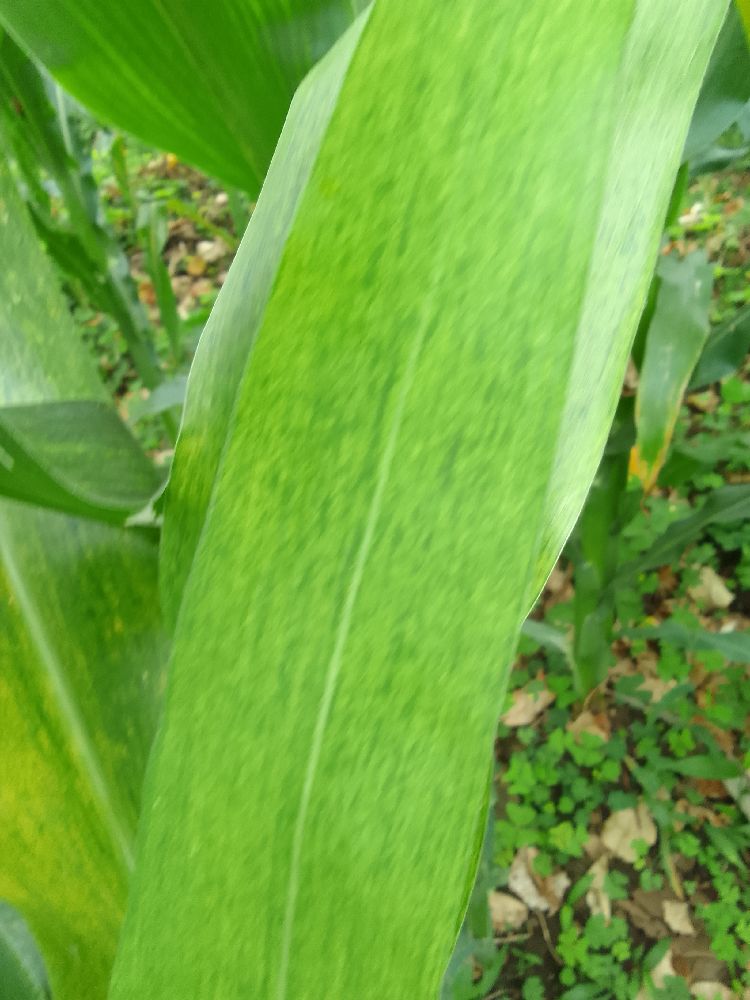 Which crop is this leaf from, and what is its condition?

maize, maize lethal necrosis
